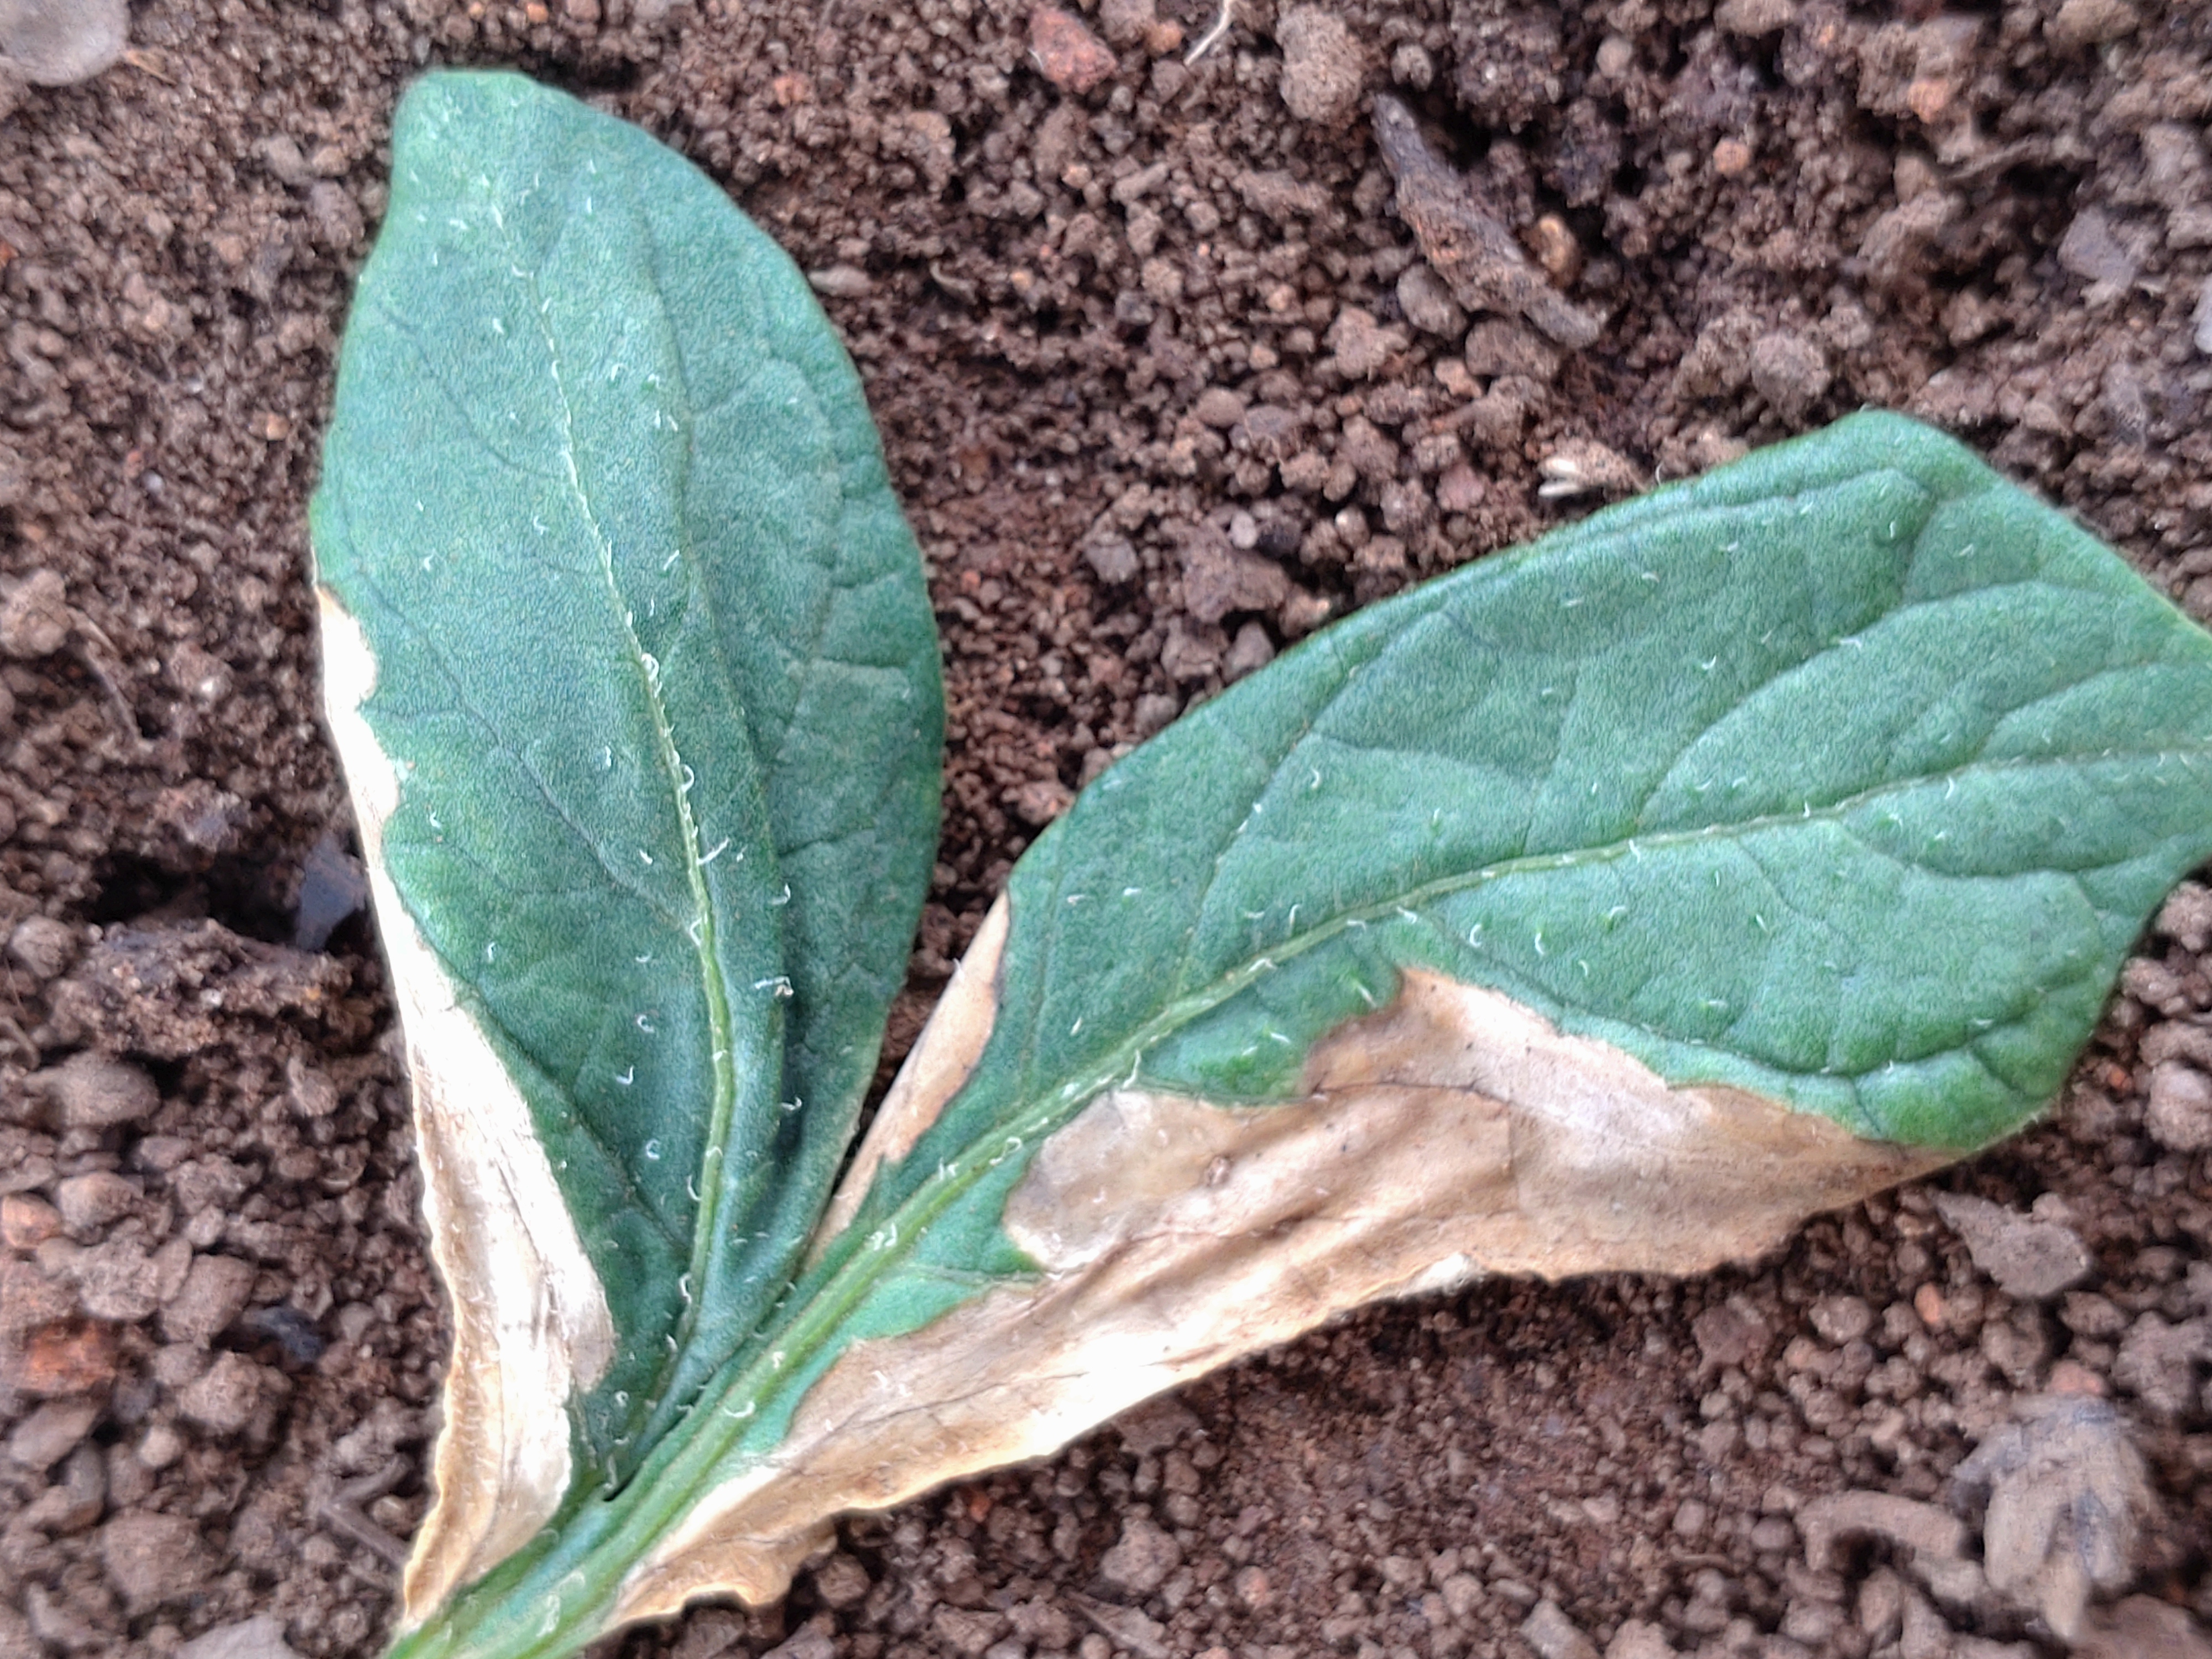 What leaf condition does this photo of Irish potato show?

early blight
